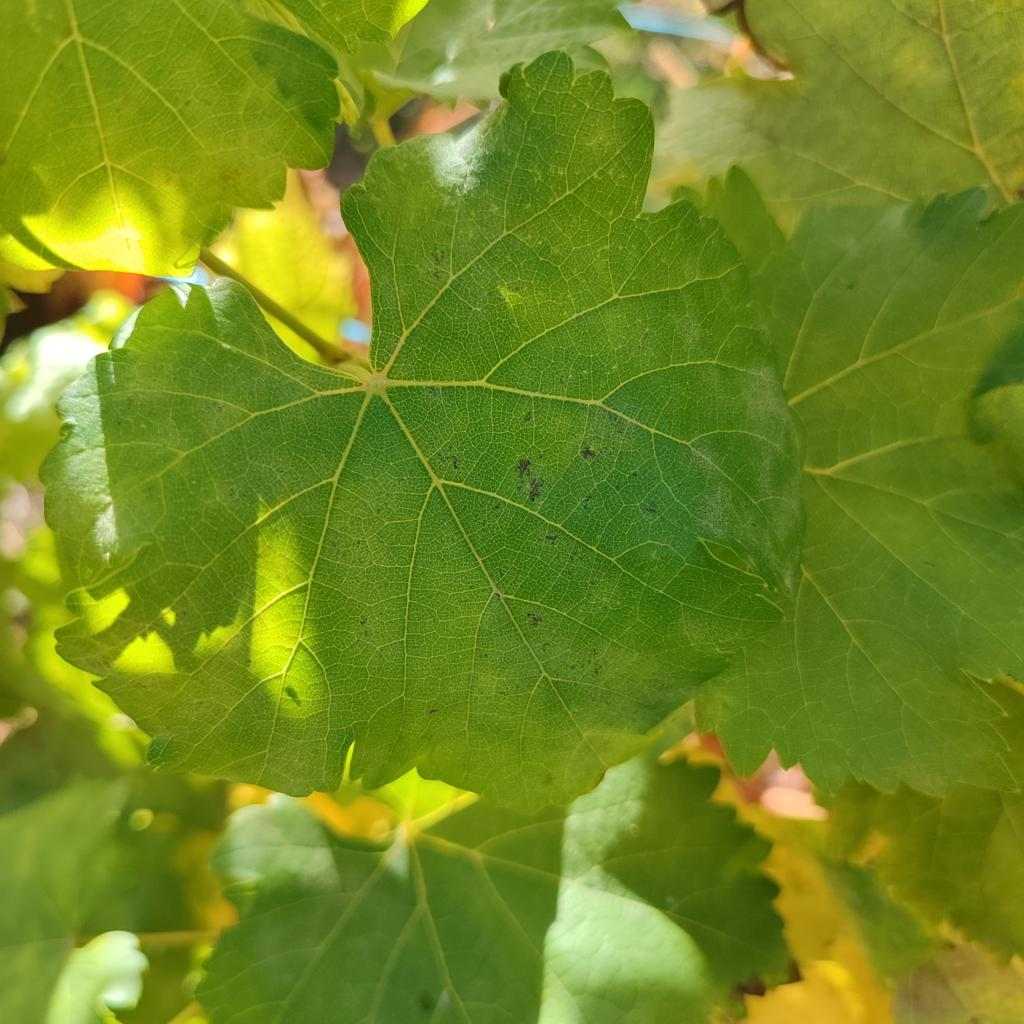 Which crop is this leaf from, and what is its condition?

grapevine, powdery mildew
